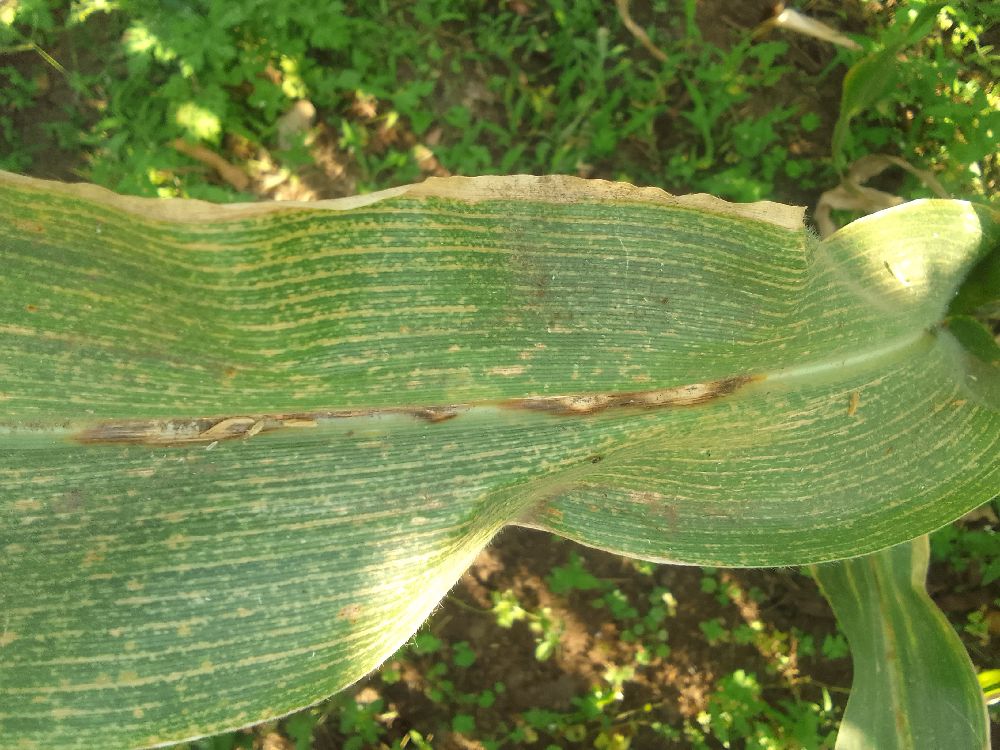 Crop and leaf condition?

maize, maize lethal necrosis
